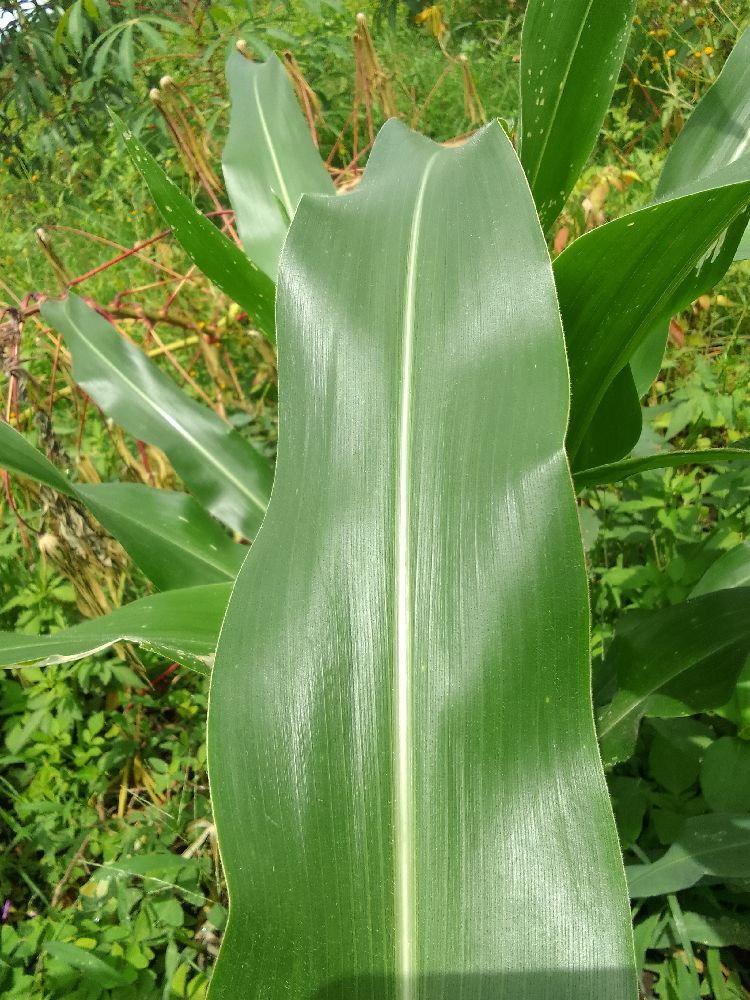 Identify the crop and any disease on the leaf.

maize, healthy
